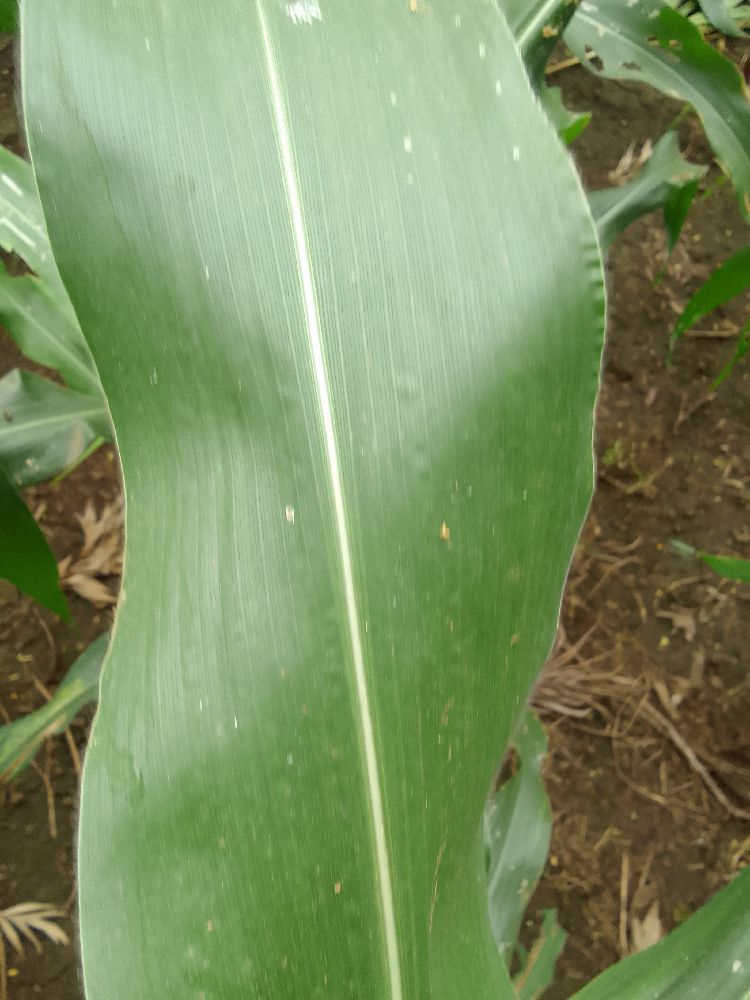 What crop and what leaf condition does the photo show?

maize, healthy
